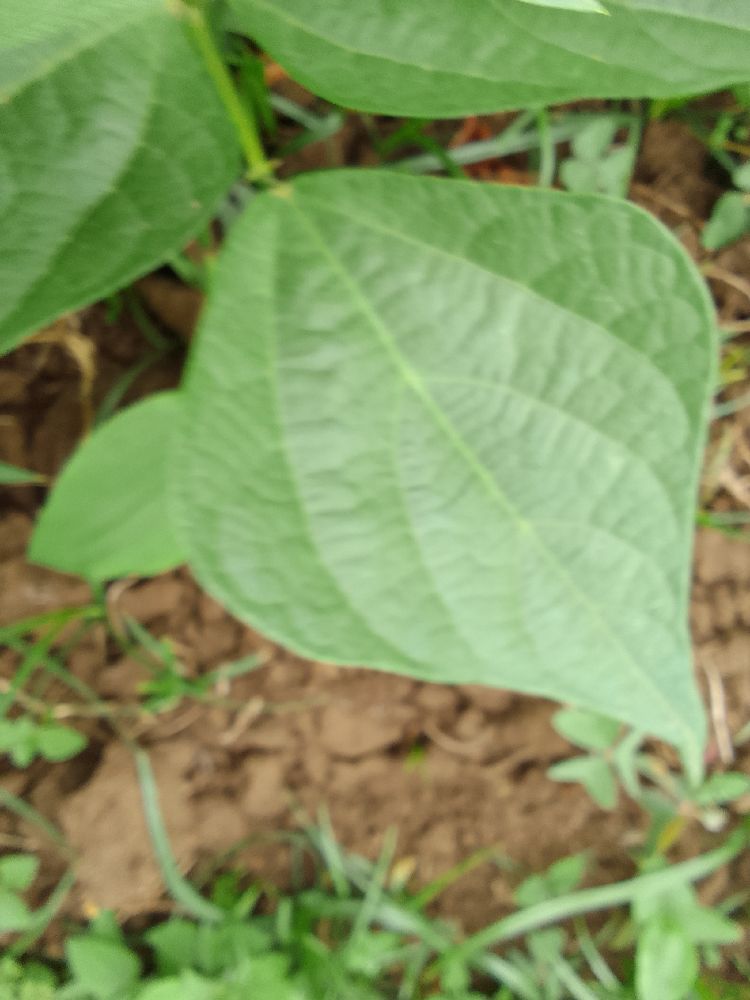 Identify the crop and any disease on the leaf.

common bean, healthy
